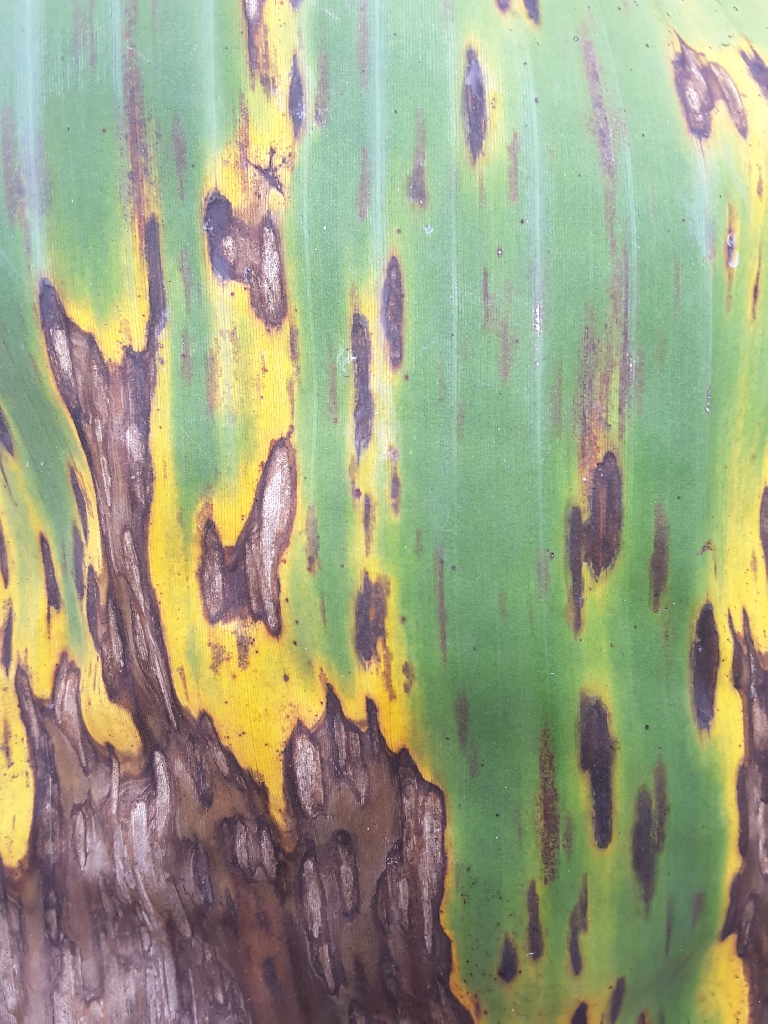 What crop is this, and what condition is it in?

banana, black sigatoka
